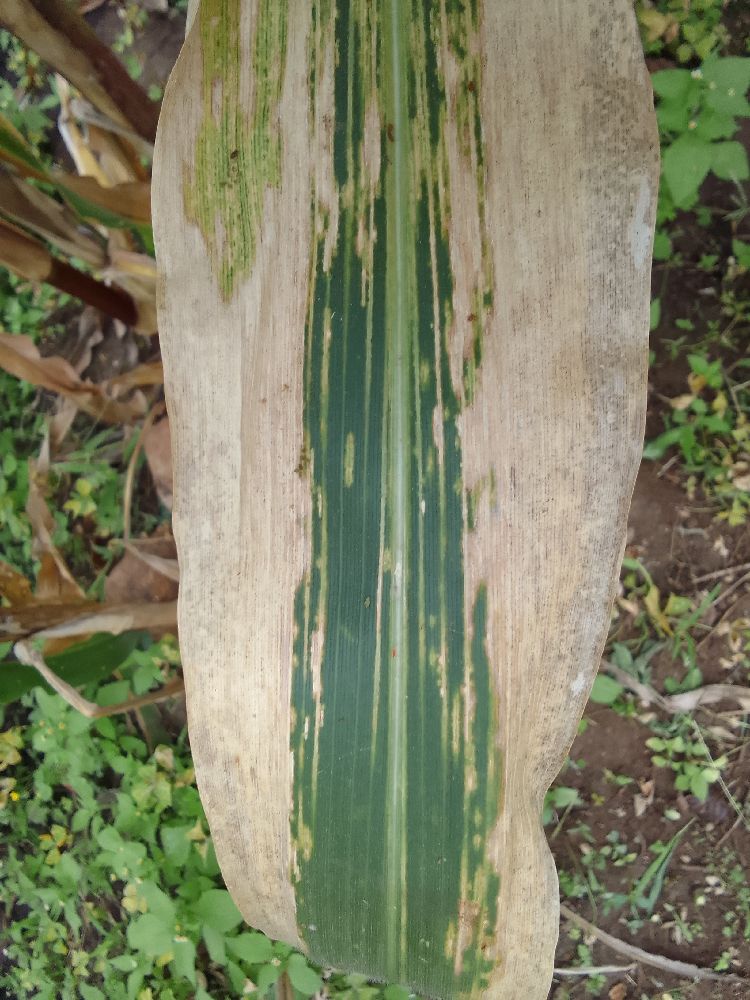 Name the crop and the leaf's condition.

maize, maize lethal necrosis
